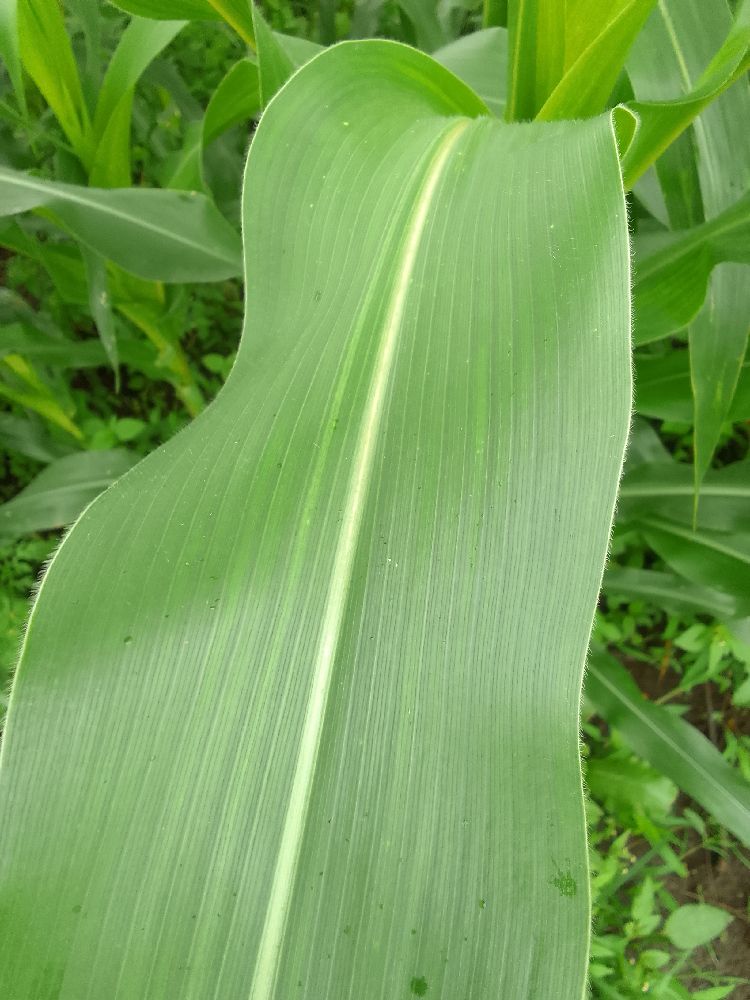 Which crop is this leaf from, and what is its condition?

maize, healthy
